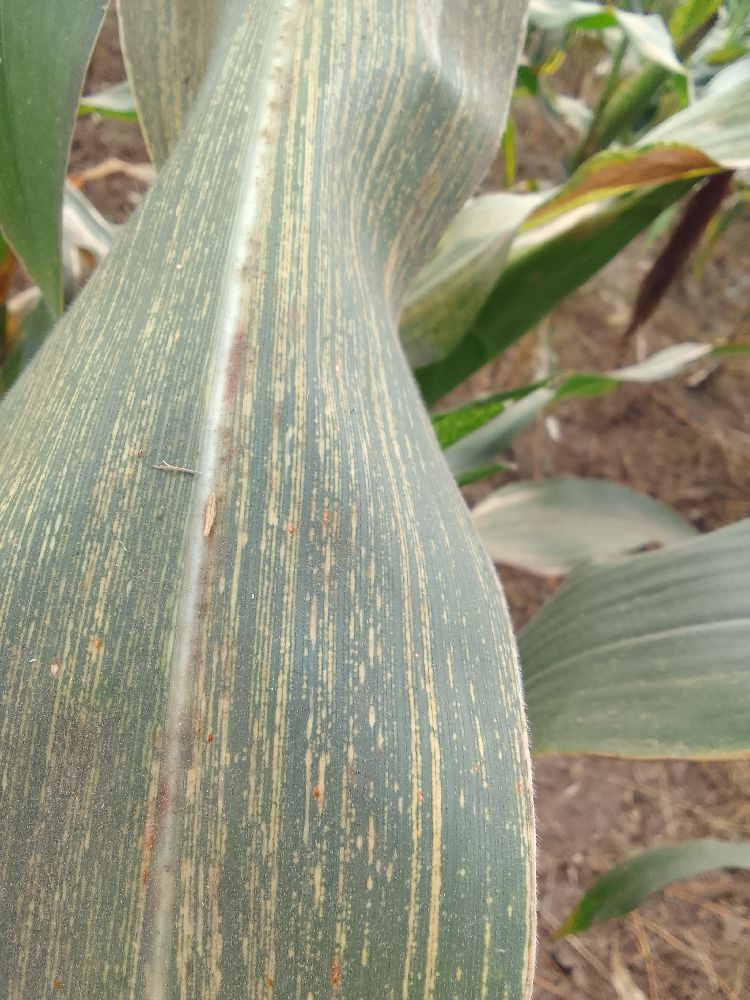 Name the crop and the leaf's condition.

maize, maize streak virus
